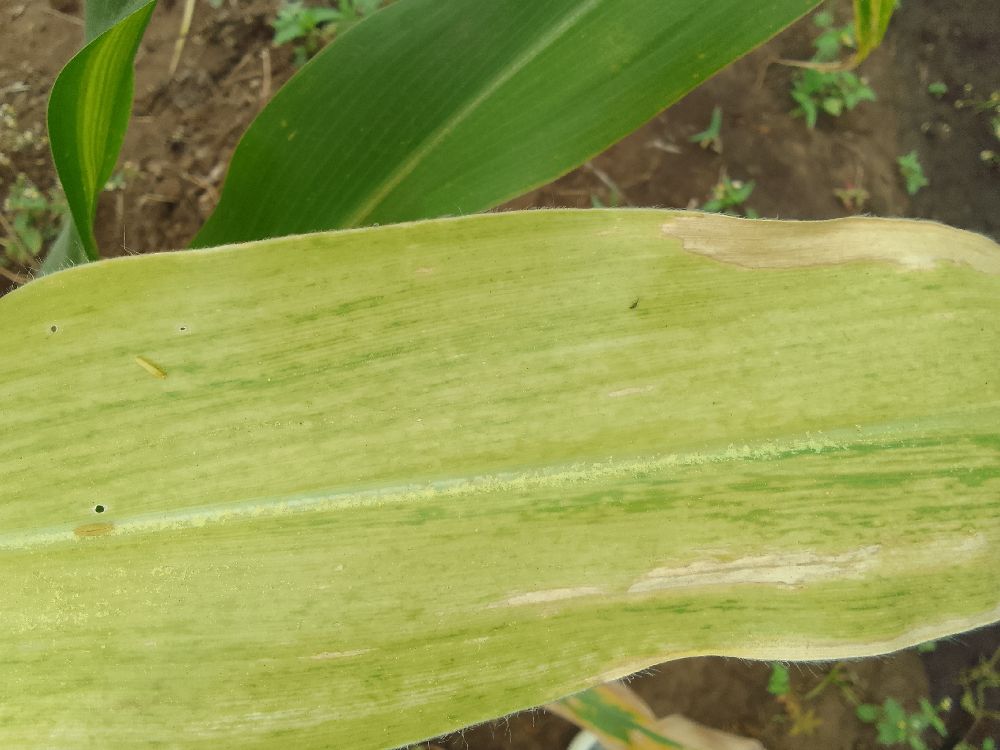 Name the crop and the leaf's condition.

maize, maize lethal necrosis
